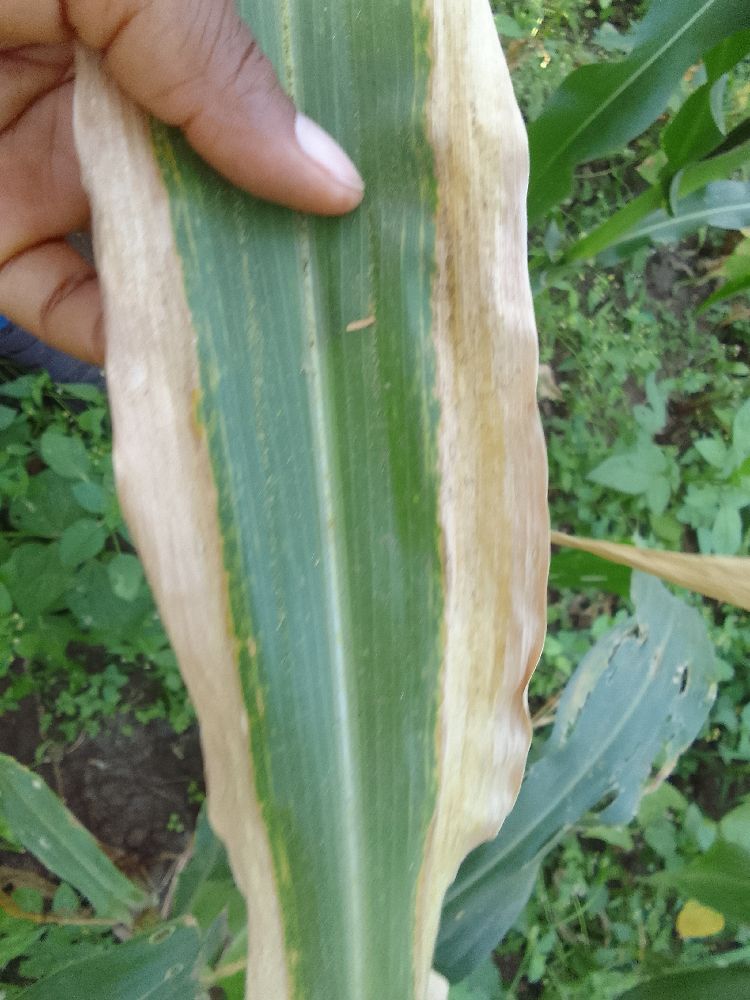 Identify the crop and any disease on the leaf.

maize, maize lethal necrosis
